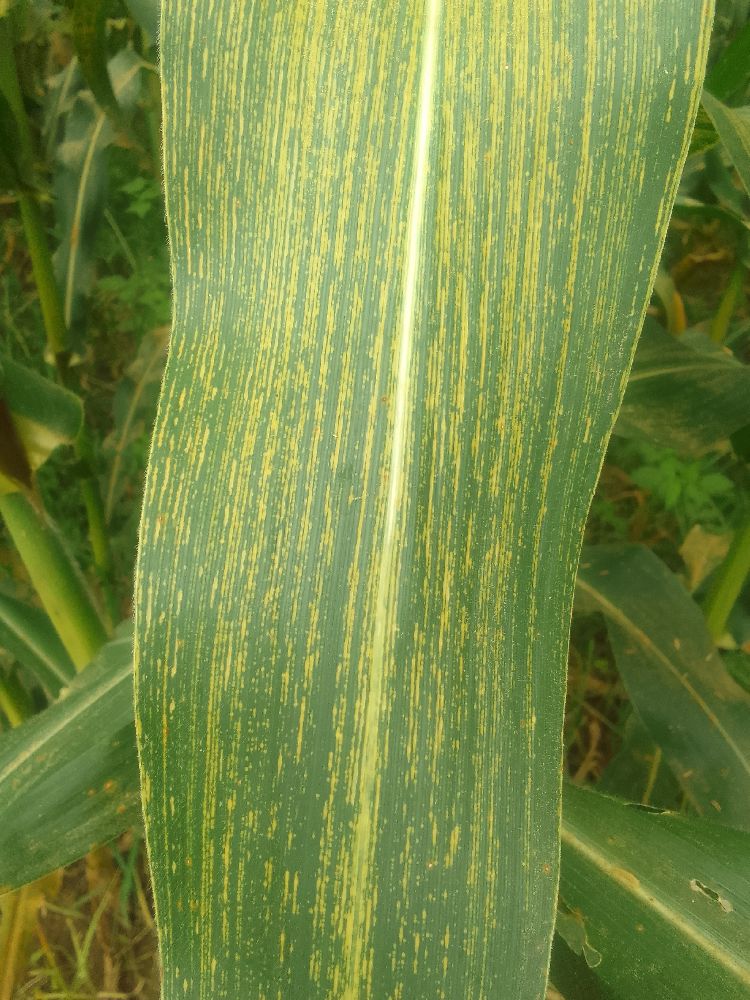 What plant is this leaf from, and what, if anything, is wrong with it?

maize, maize streak virus
